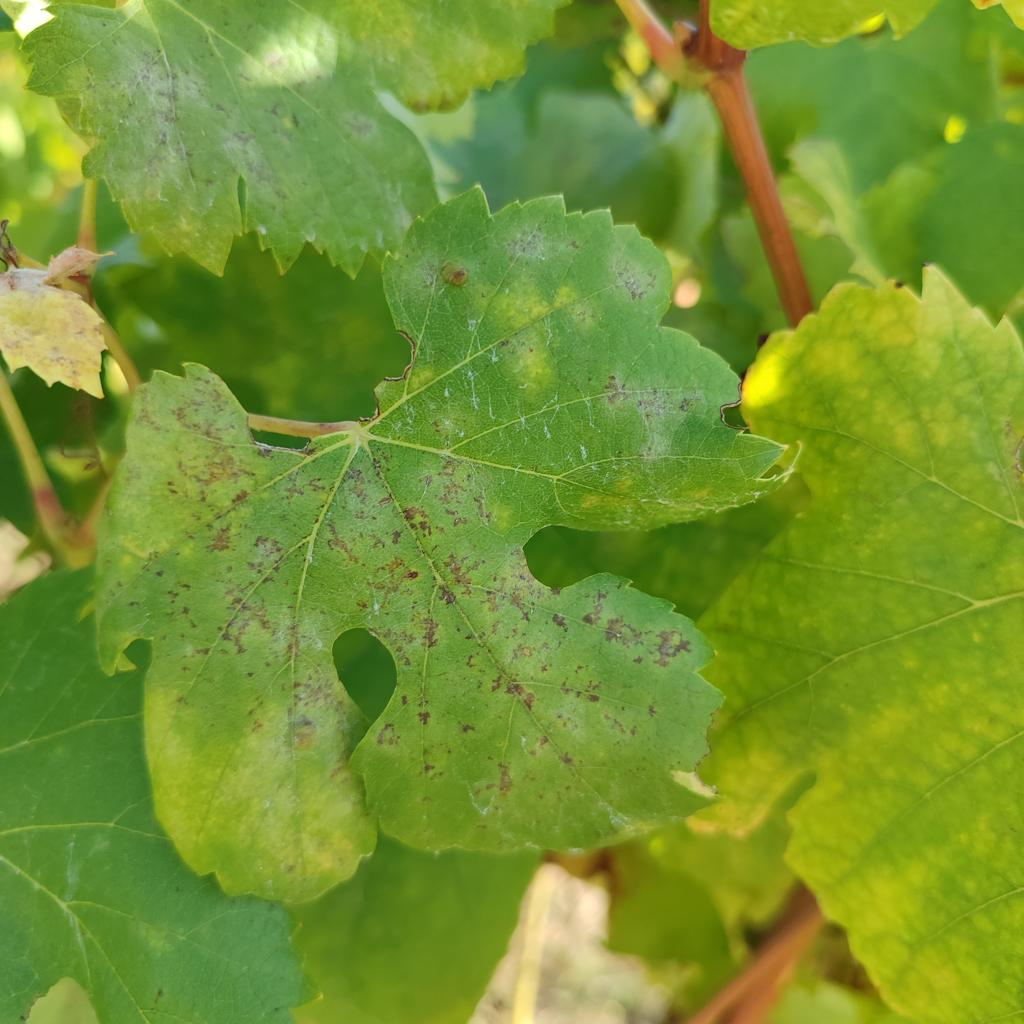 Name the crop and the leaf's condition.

grapevine, powdery mildew
